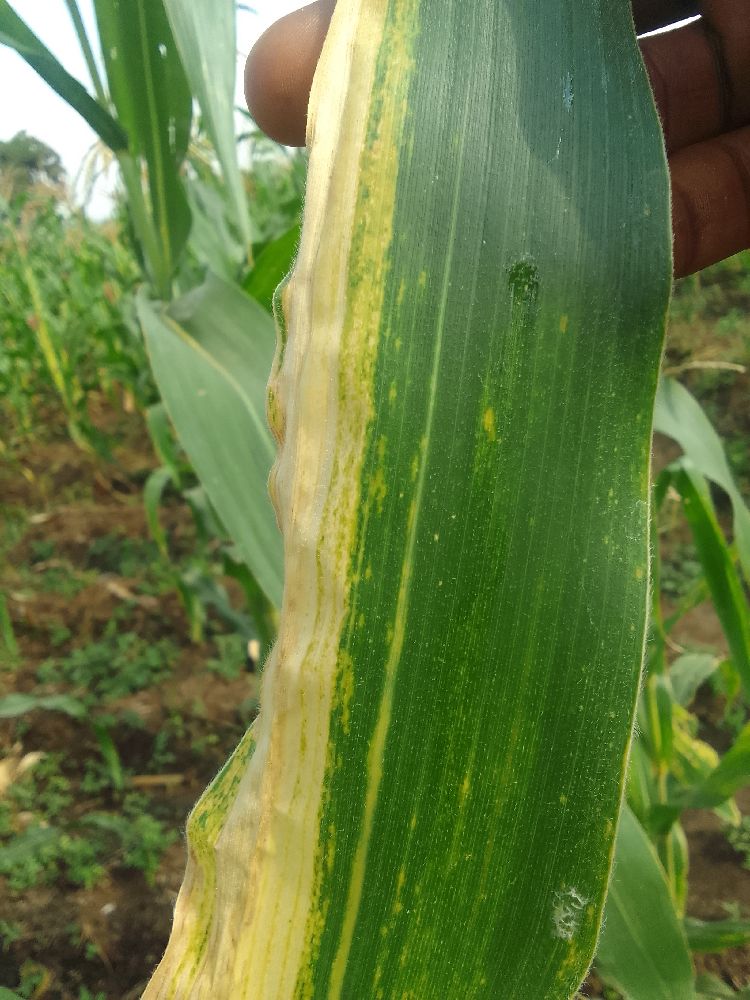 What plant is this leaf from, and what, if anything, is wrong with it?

maize, maize lethal necrosis
